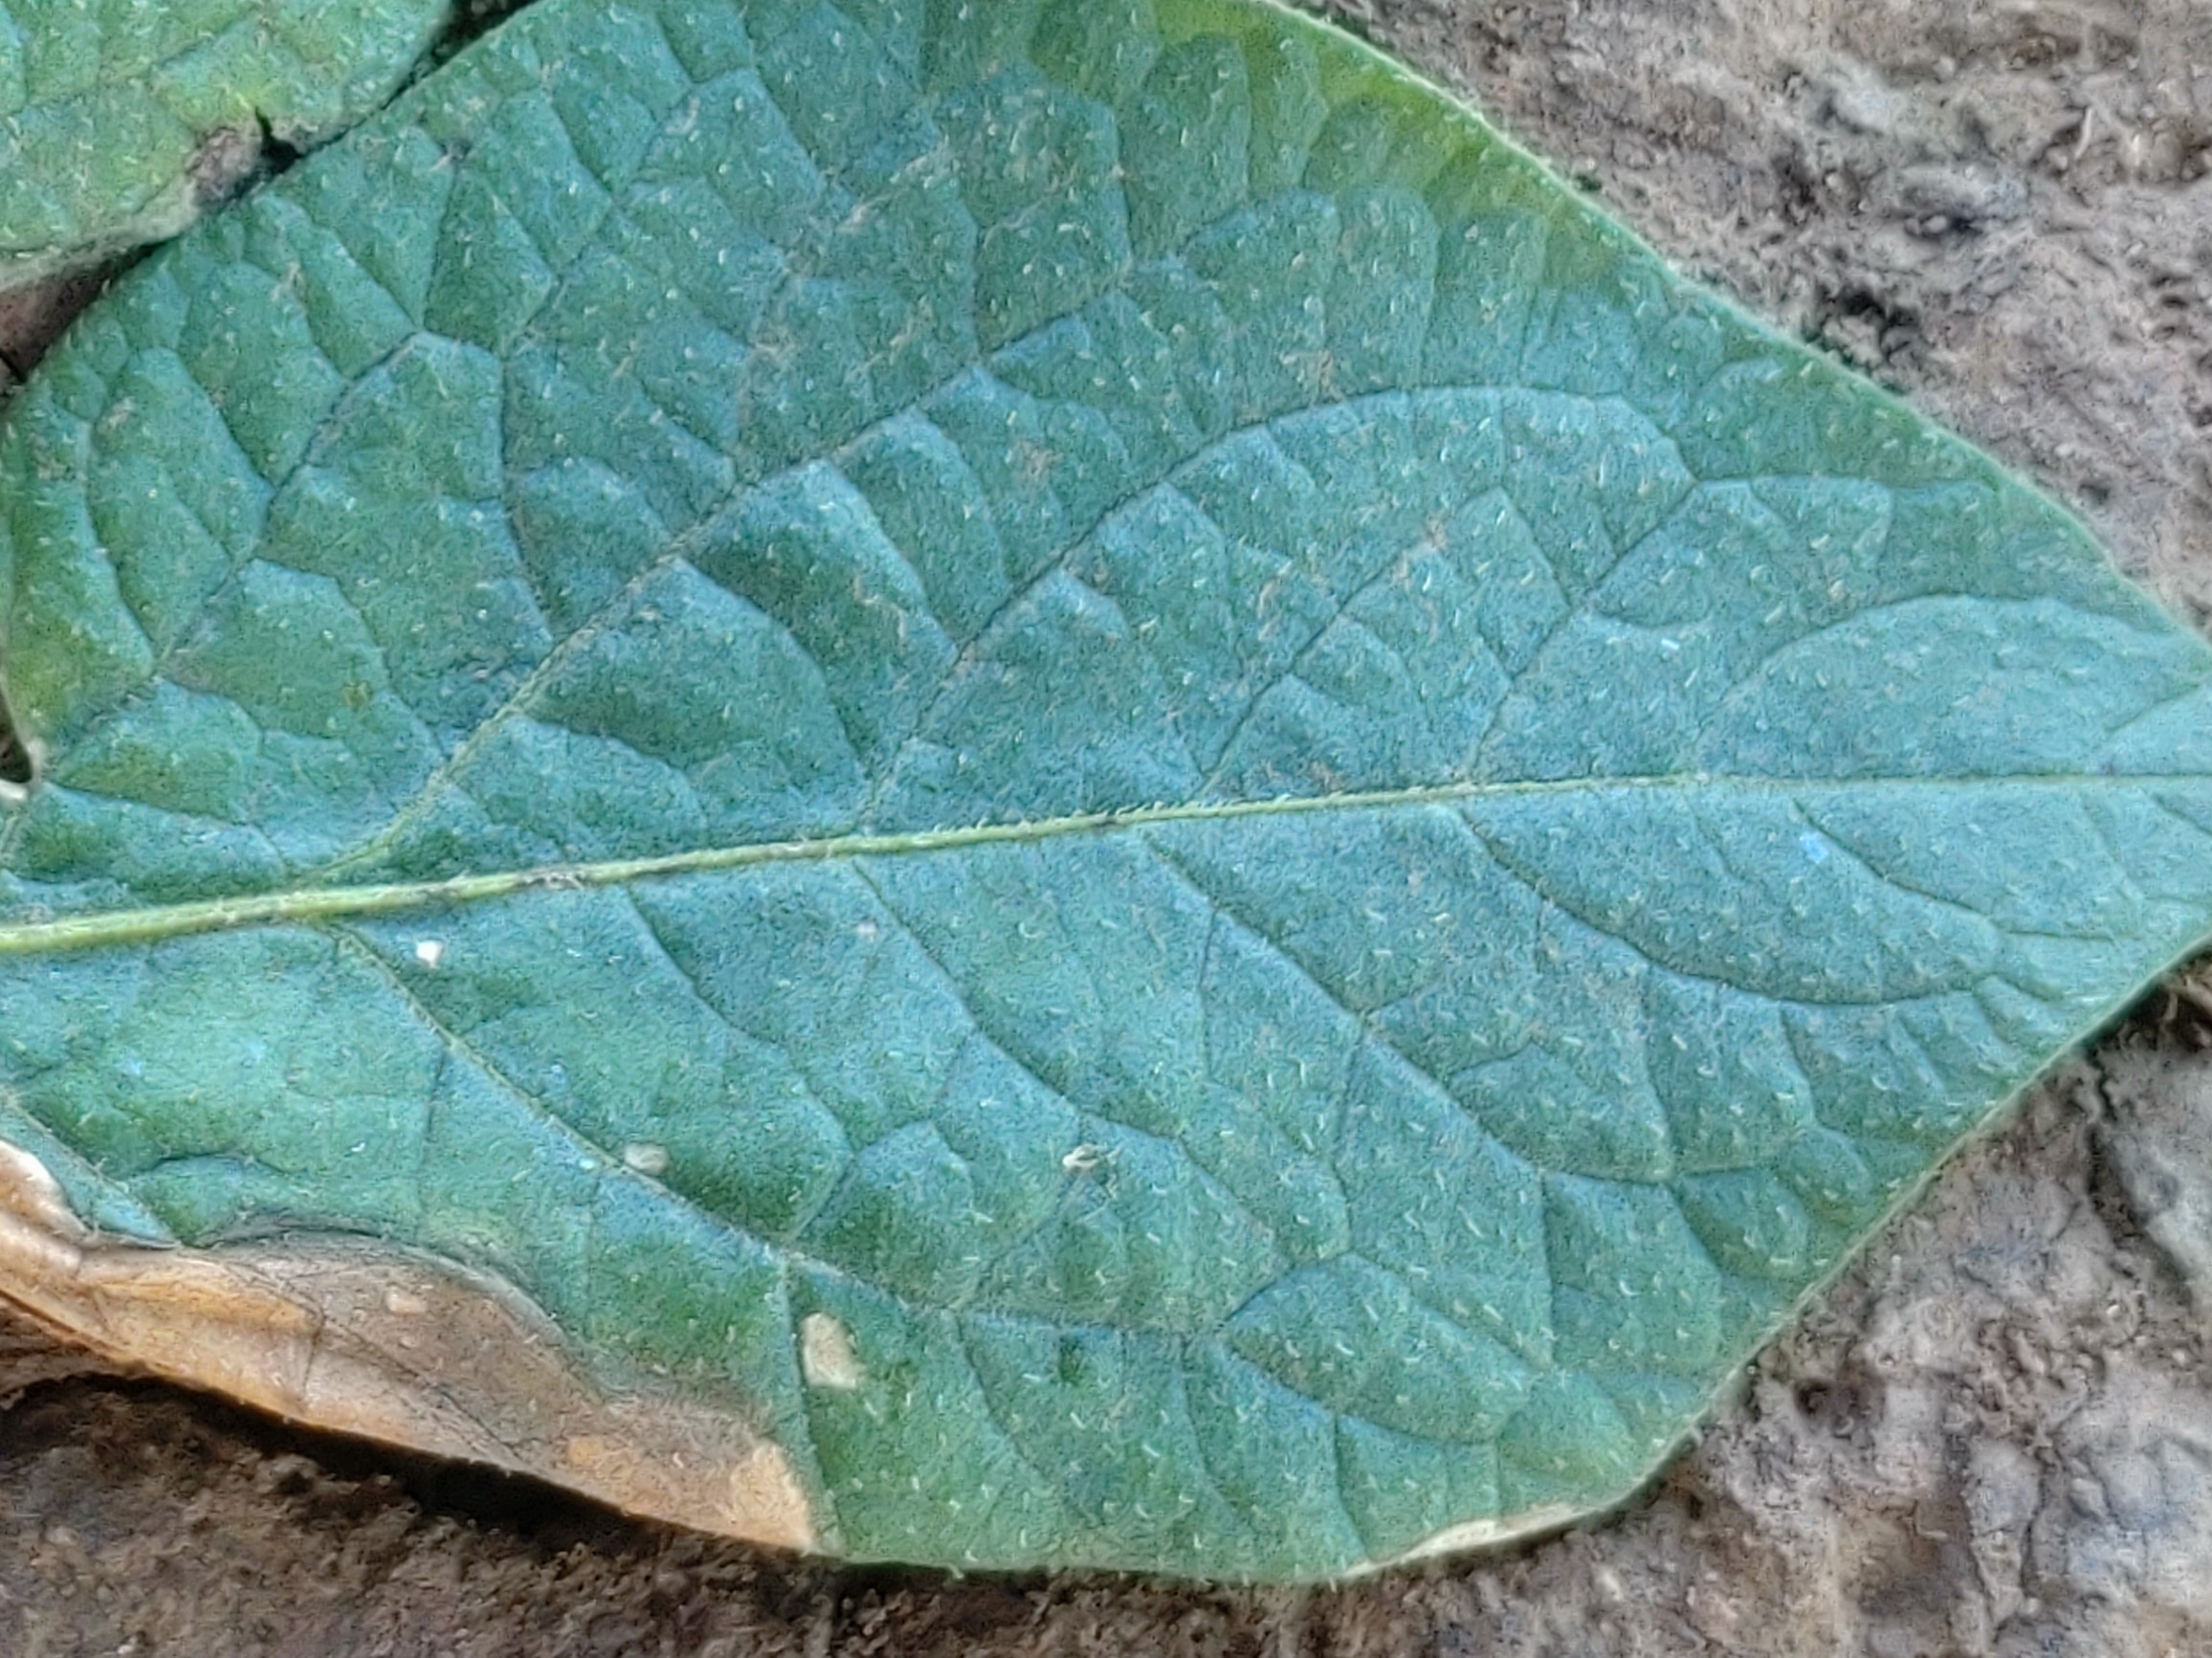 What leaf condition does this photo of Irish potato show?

early blight
